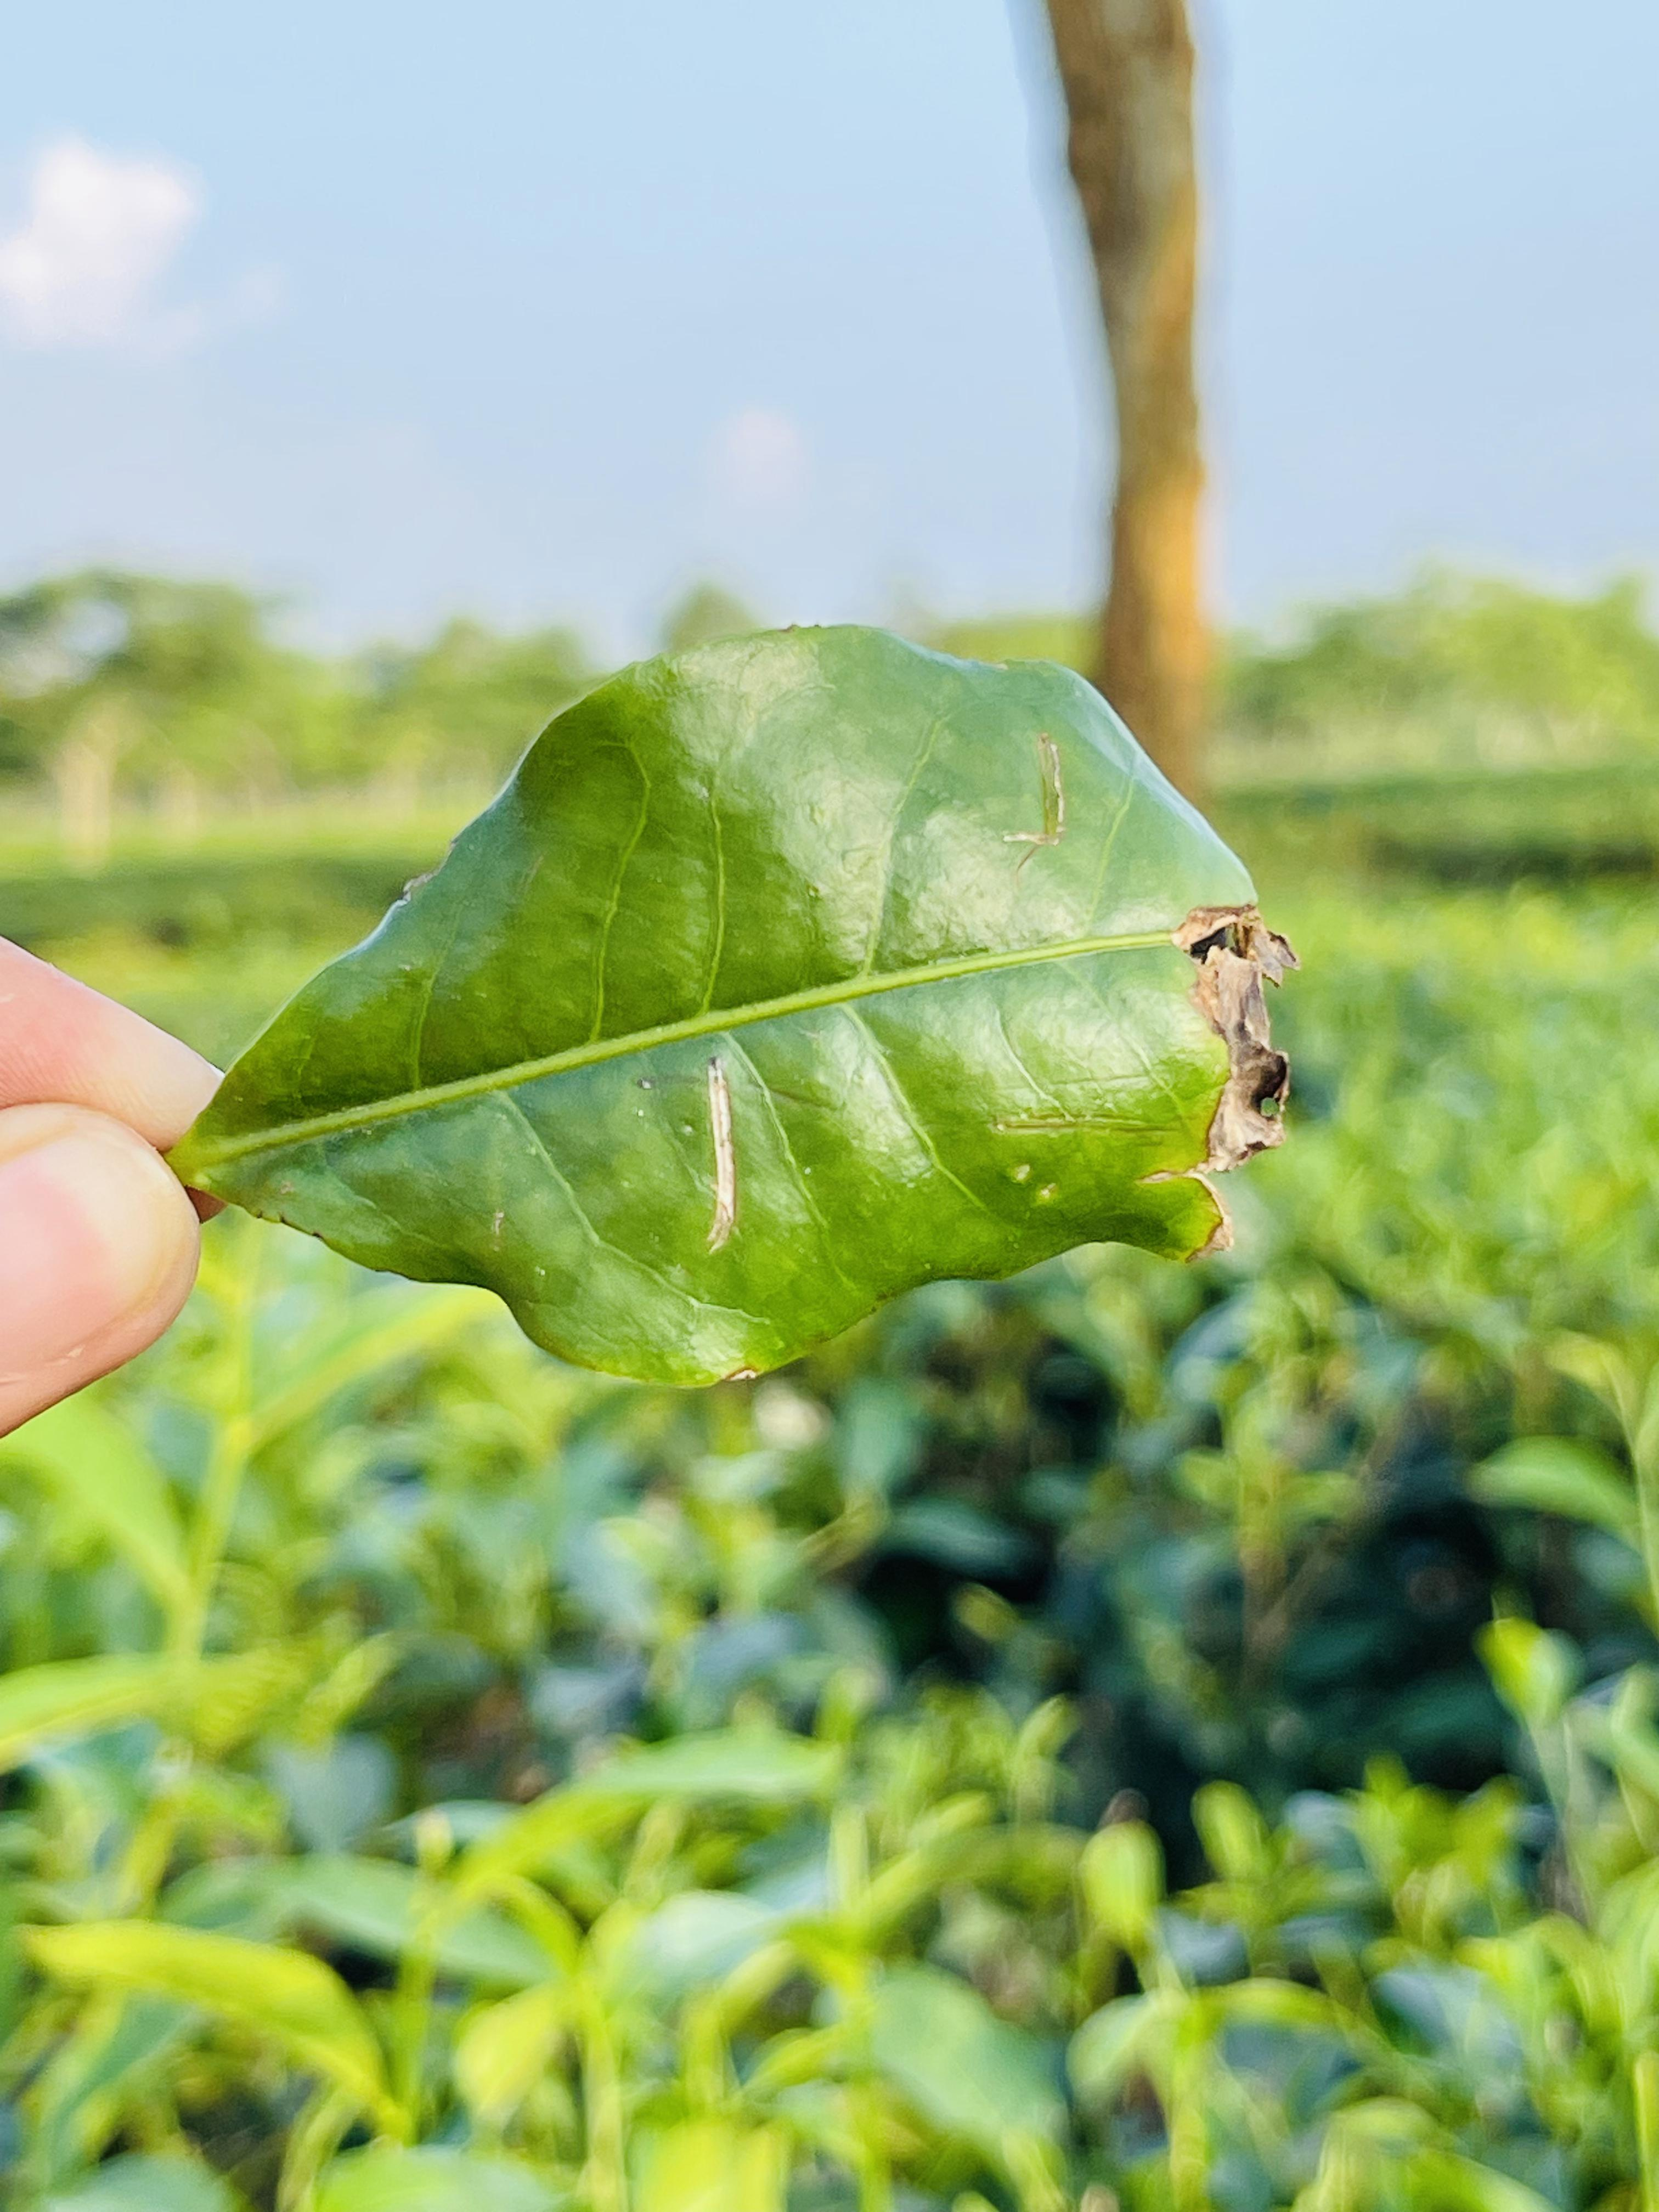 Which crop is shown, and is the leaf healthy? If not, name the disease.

tea, blight
